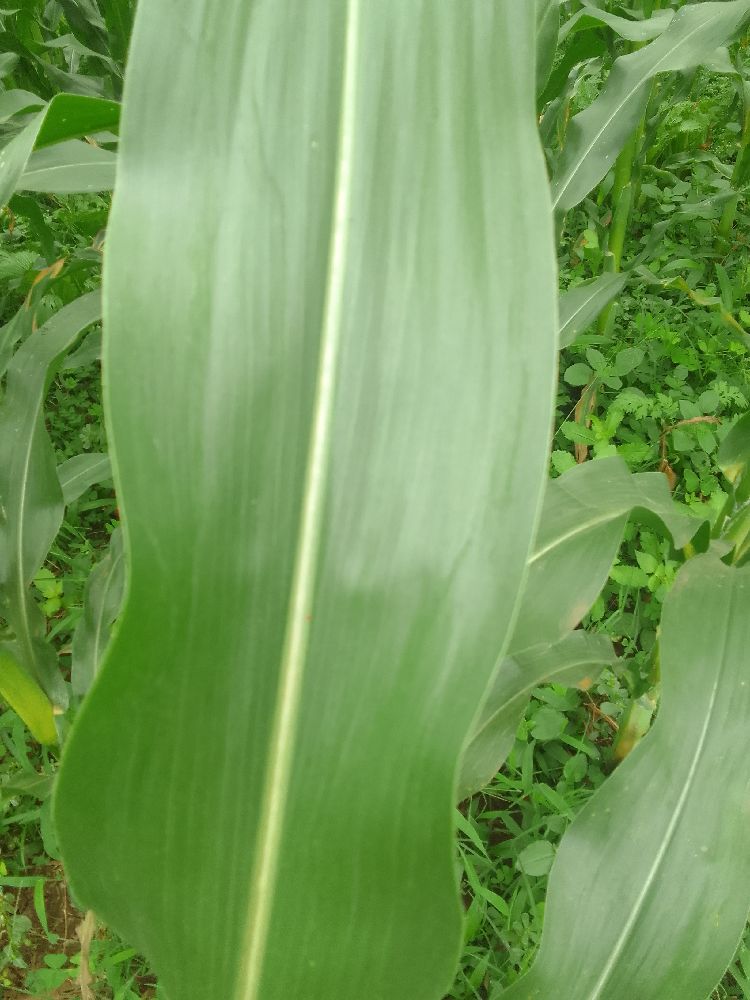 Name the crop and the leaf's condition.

maize, healthy
